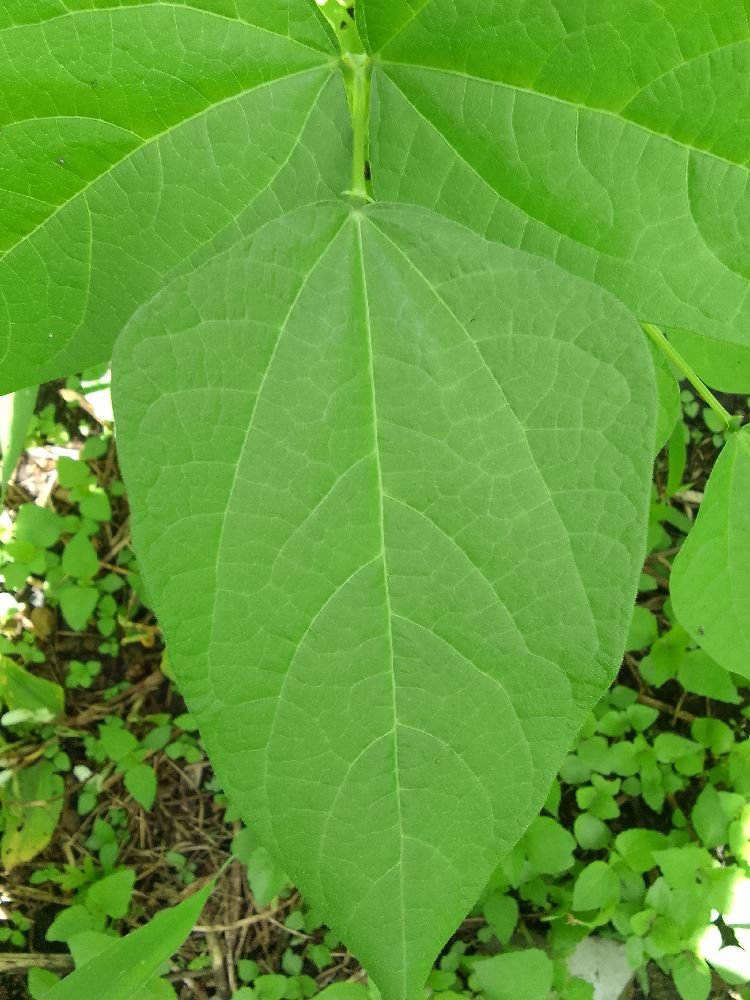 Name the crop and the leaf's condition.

common bean, healthy
